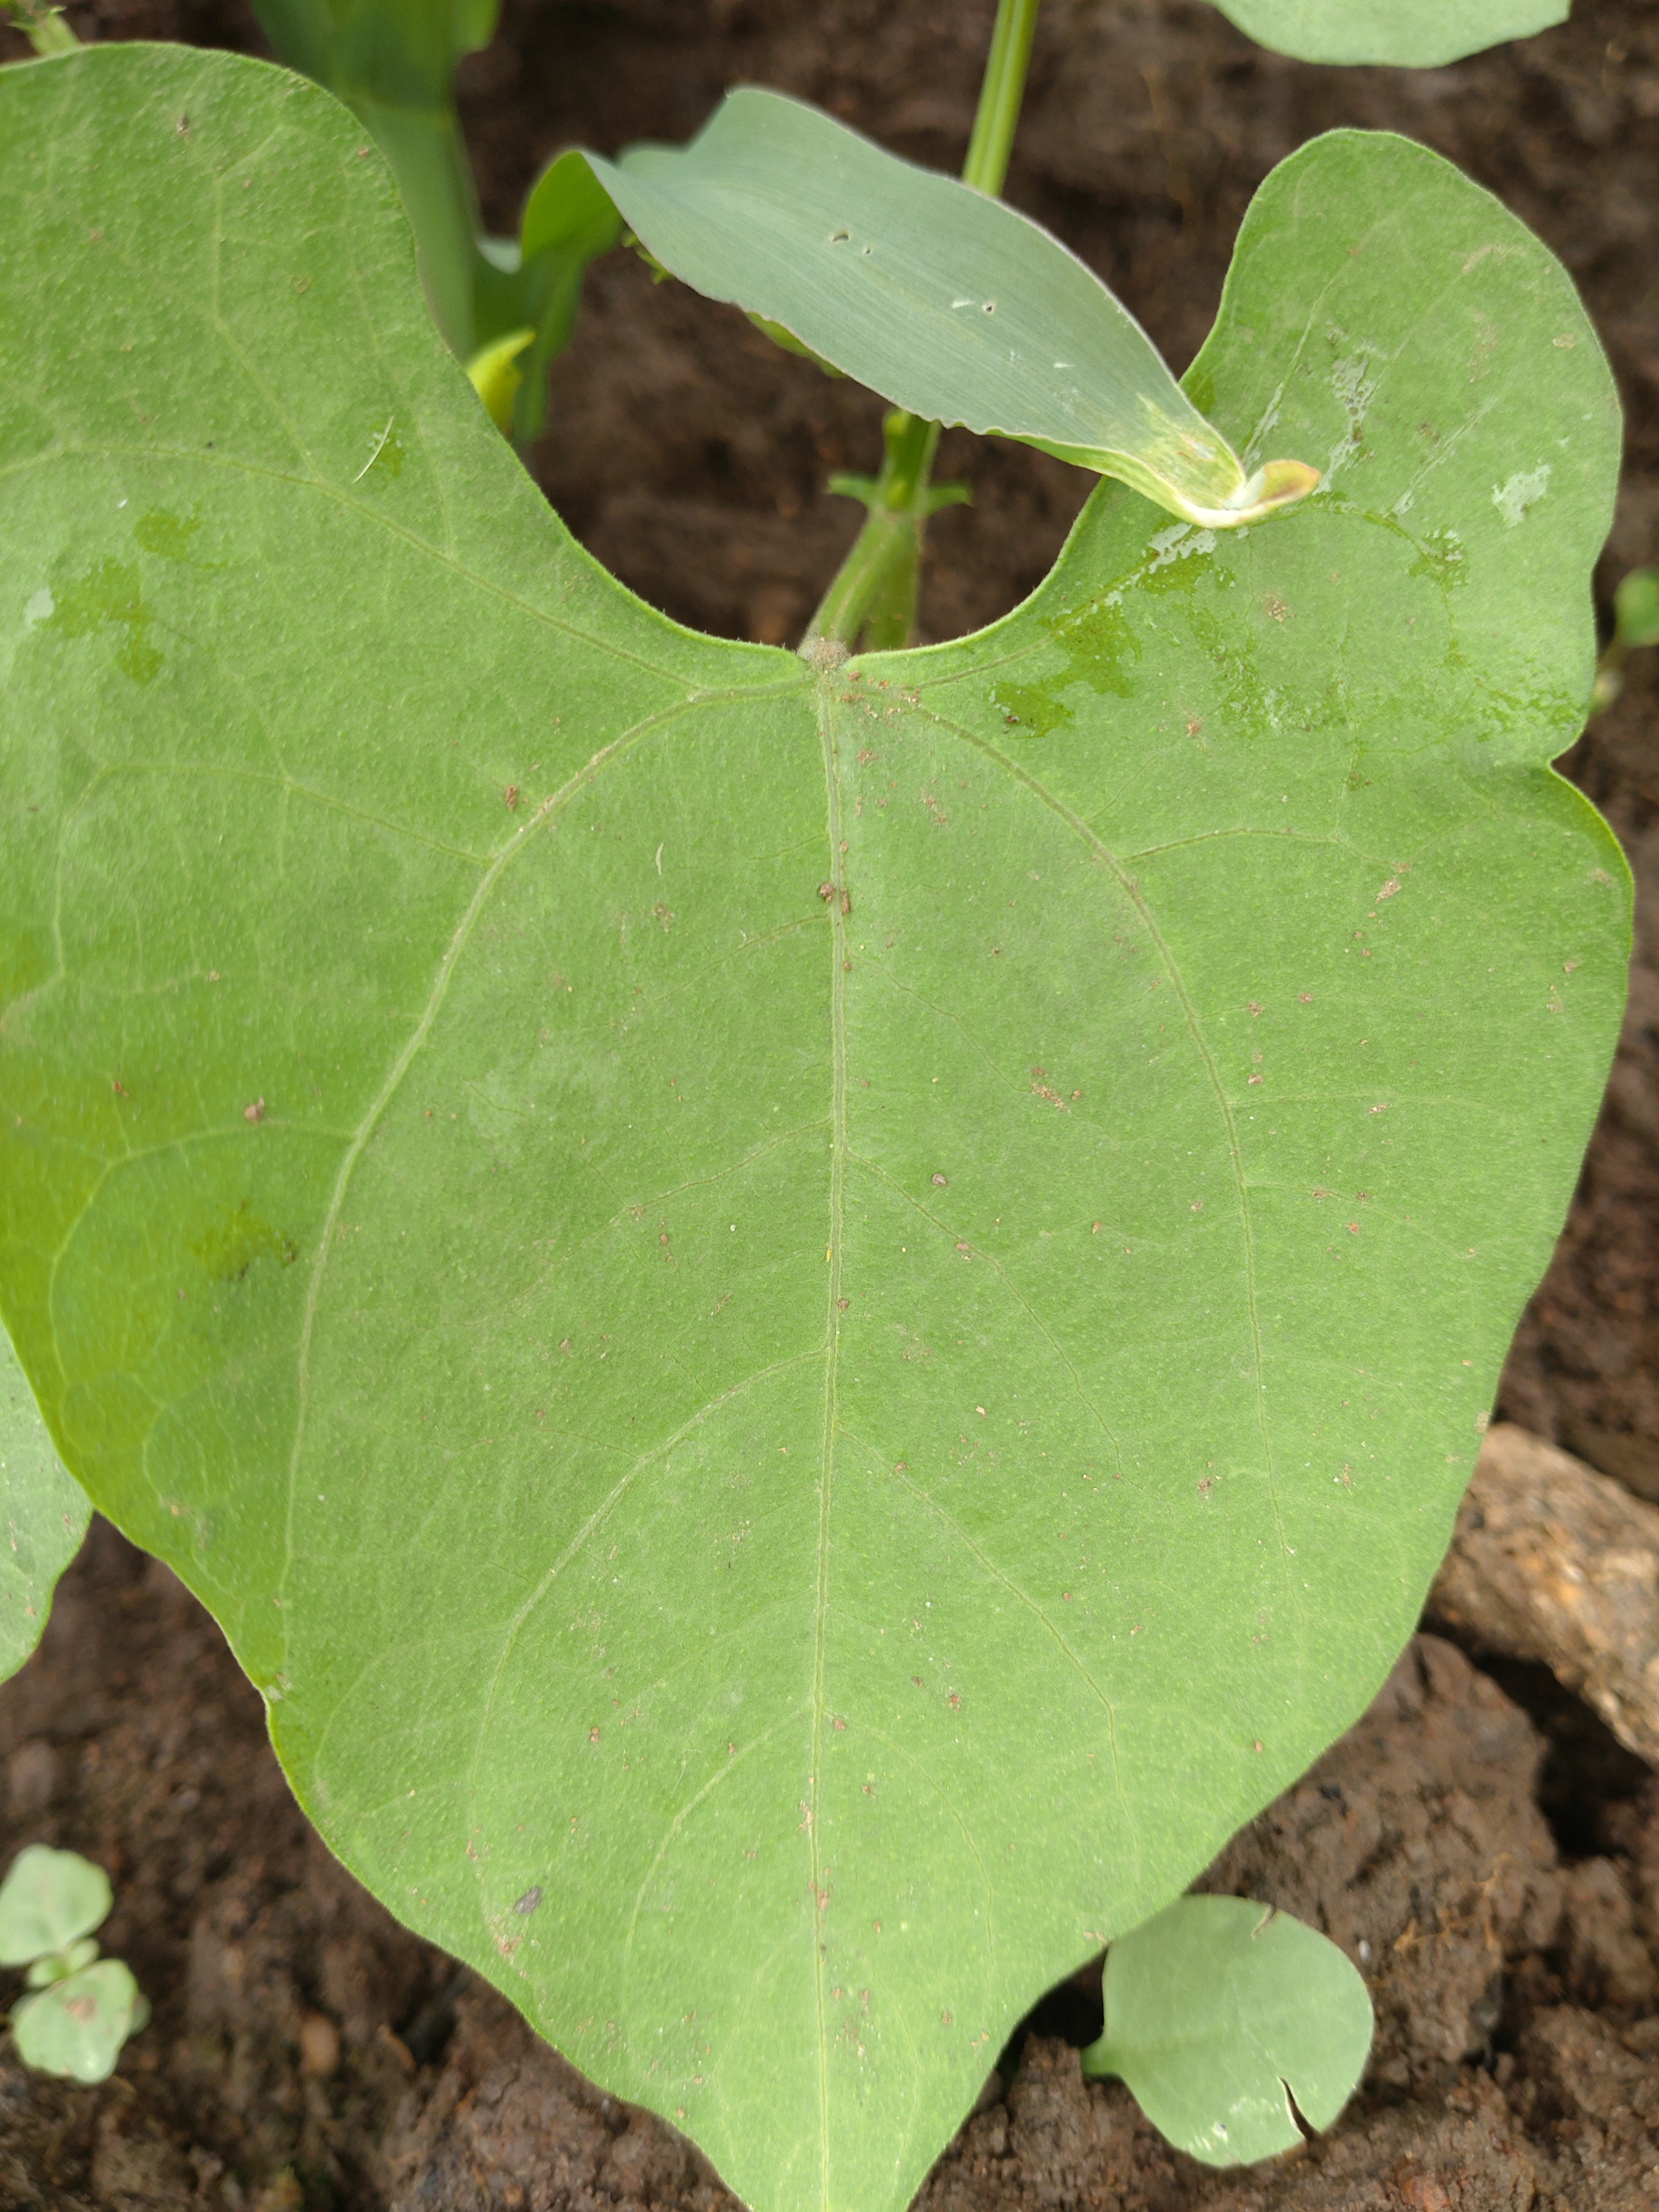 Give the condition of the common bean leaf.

healthy
